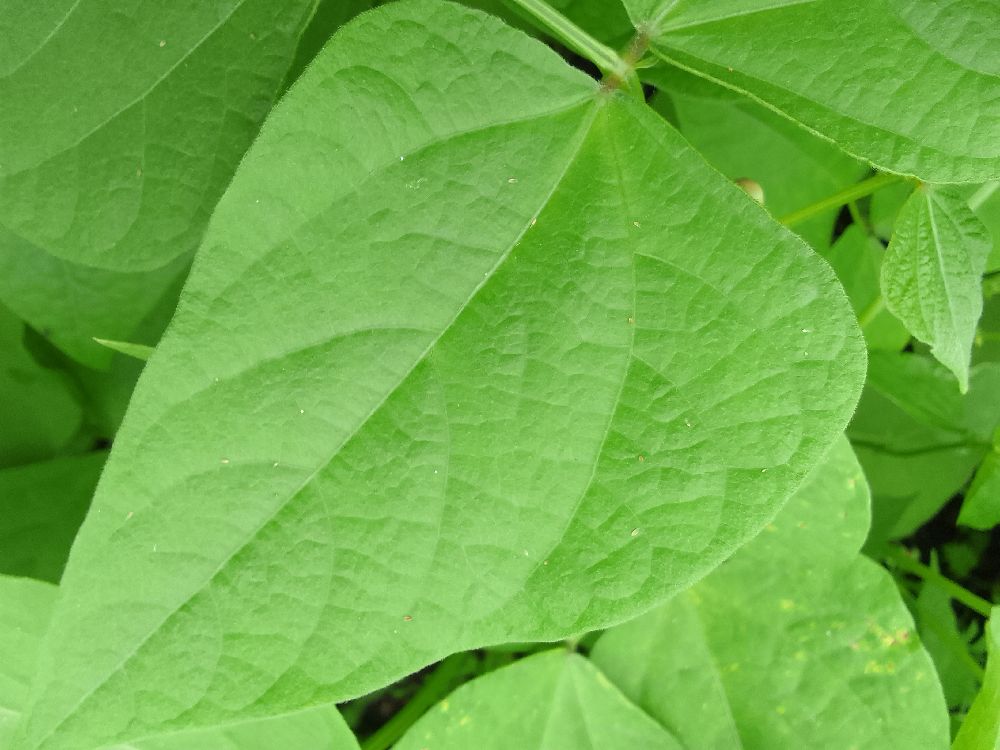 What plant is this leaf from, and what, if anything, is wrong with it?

common bean, healthy
